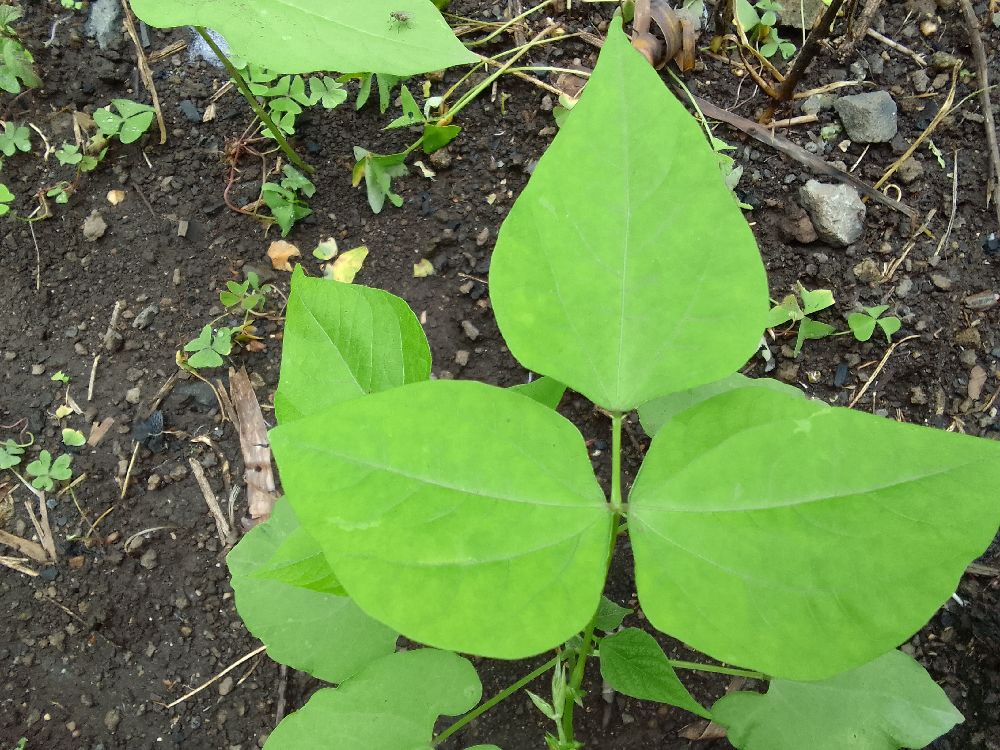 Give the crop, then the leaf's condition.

common bean, healthy
